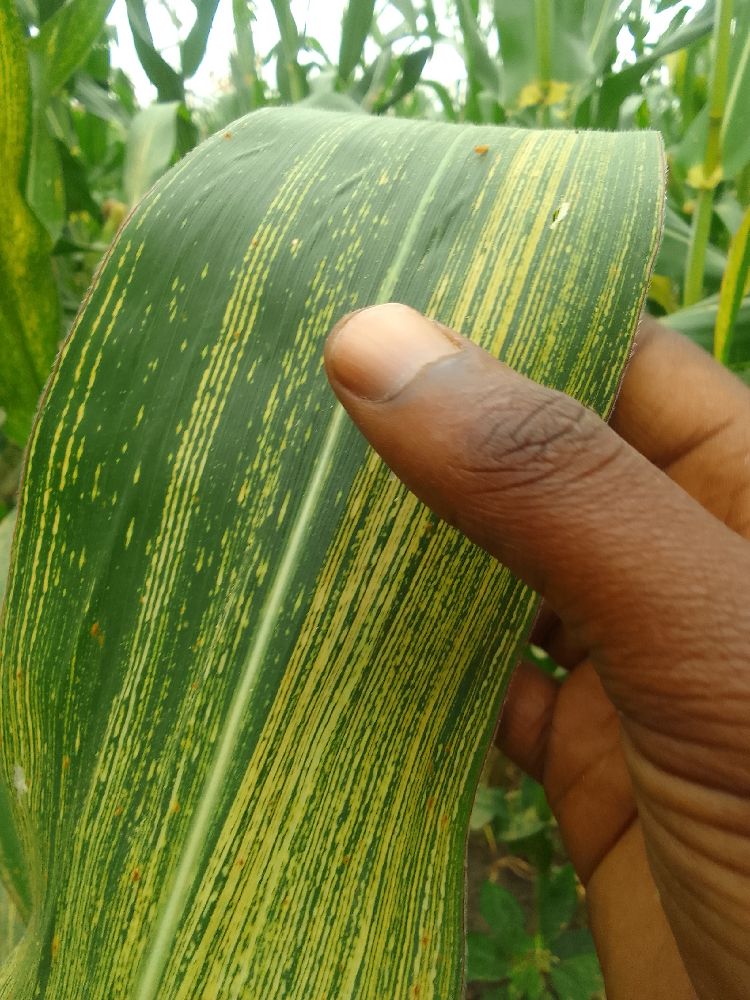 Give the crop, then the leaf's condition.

maize, maize streak virus
